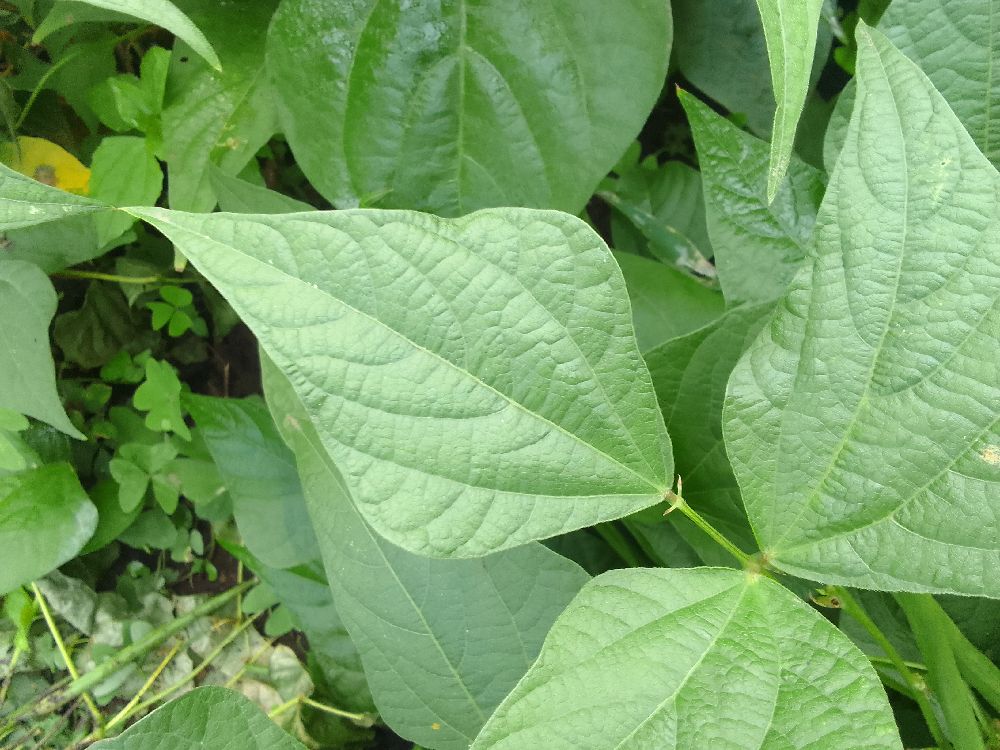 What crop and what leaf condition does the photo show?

common bean, healthy
